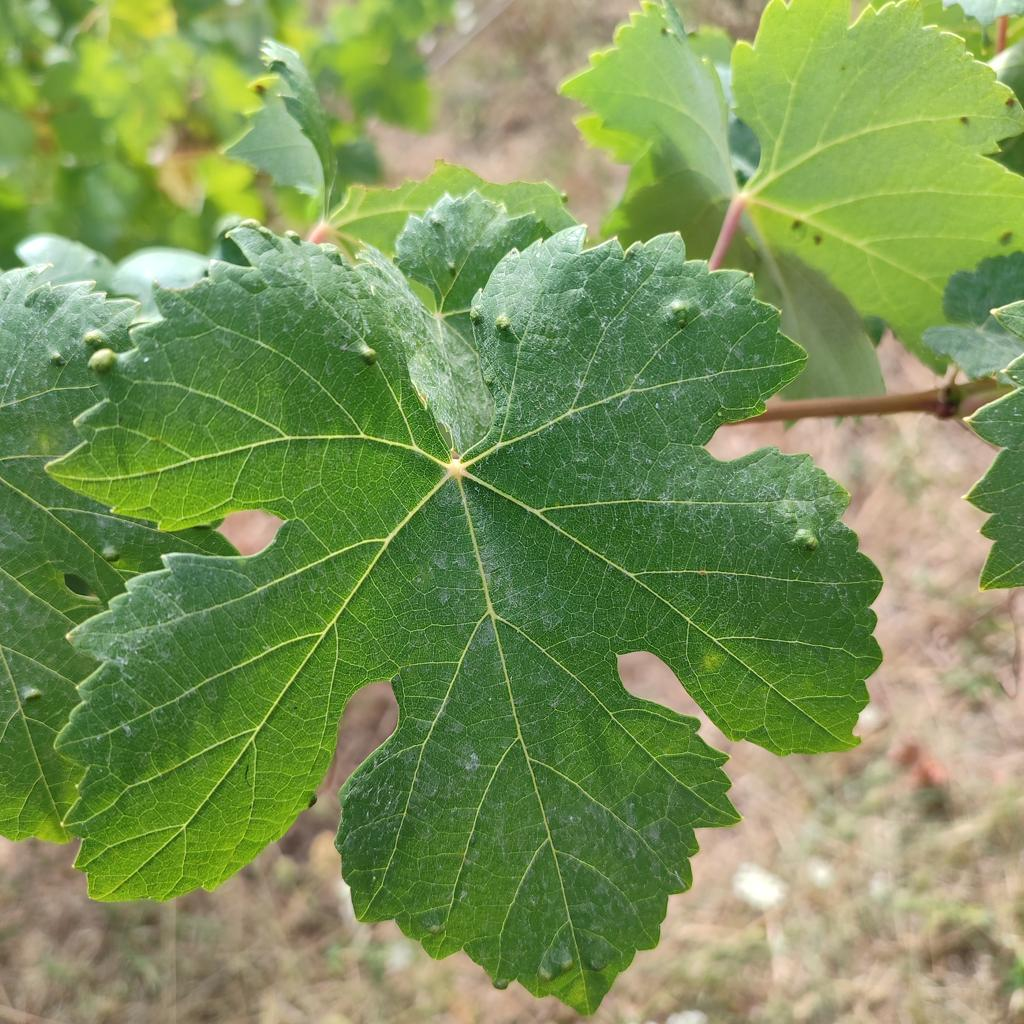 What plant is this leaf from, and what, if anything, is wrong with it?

grapevine, erineum mite
